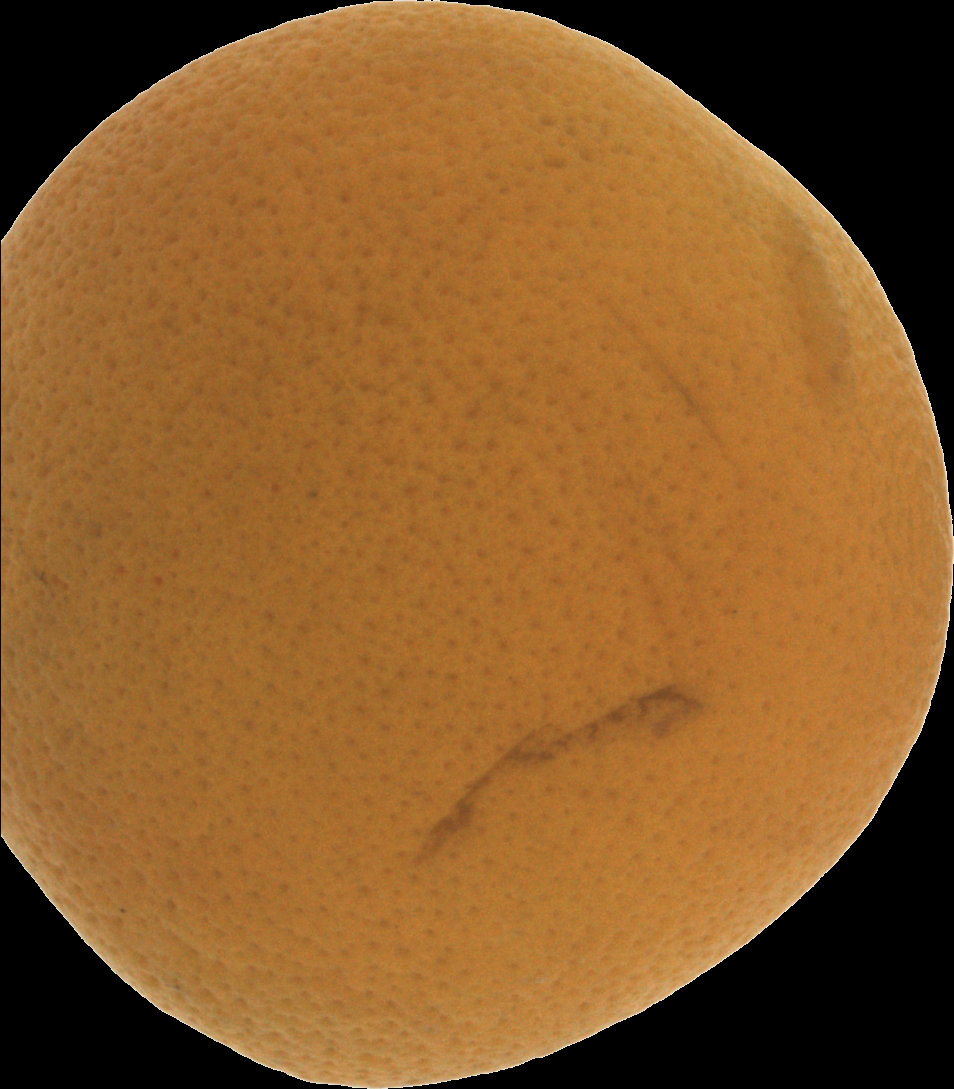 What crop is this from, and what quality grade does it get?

orange, bad
